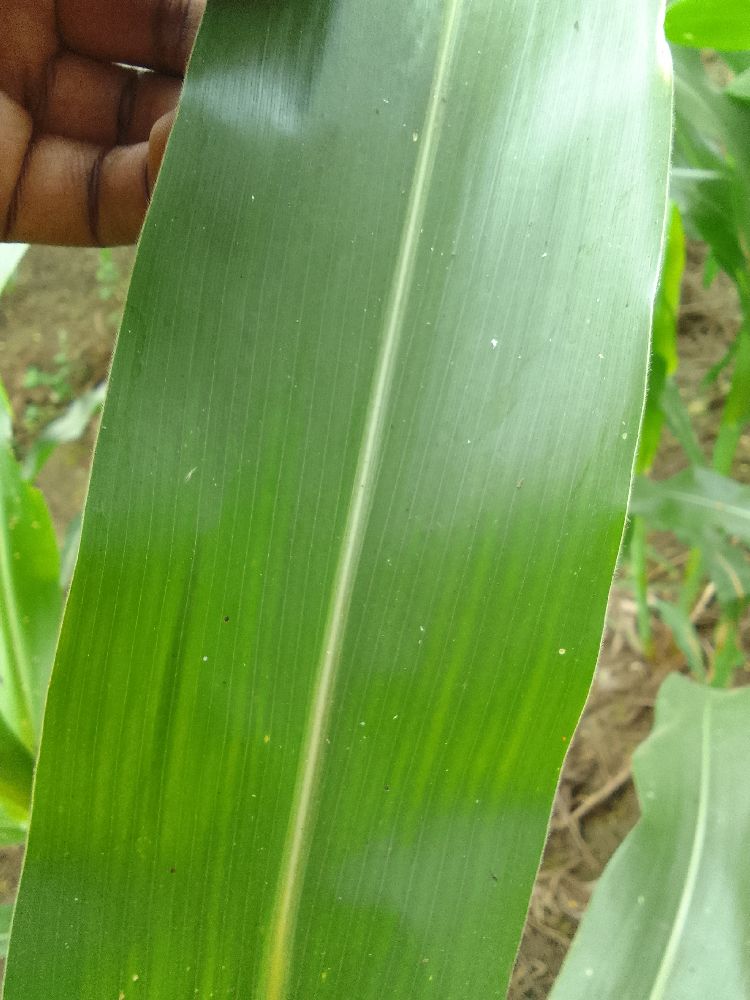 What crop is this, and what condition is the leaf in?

maize, healthy
